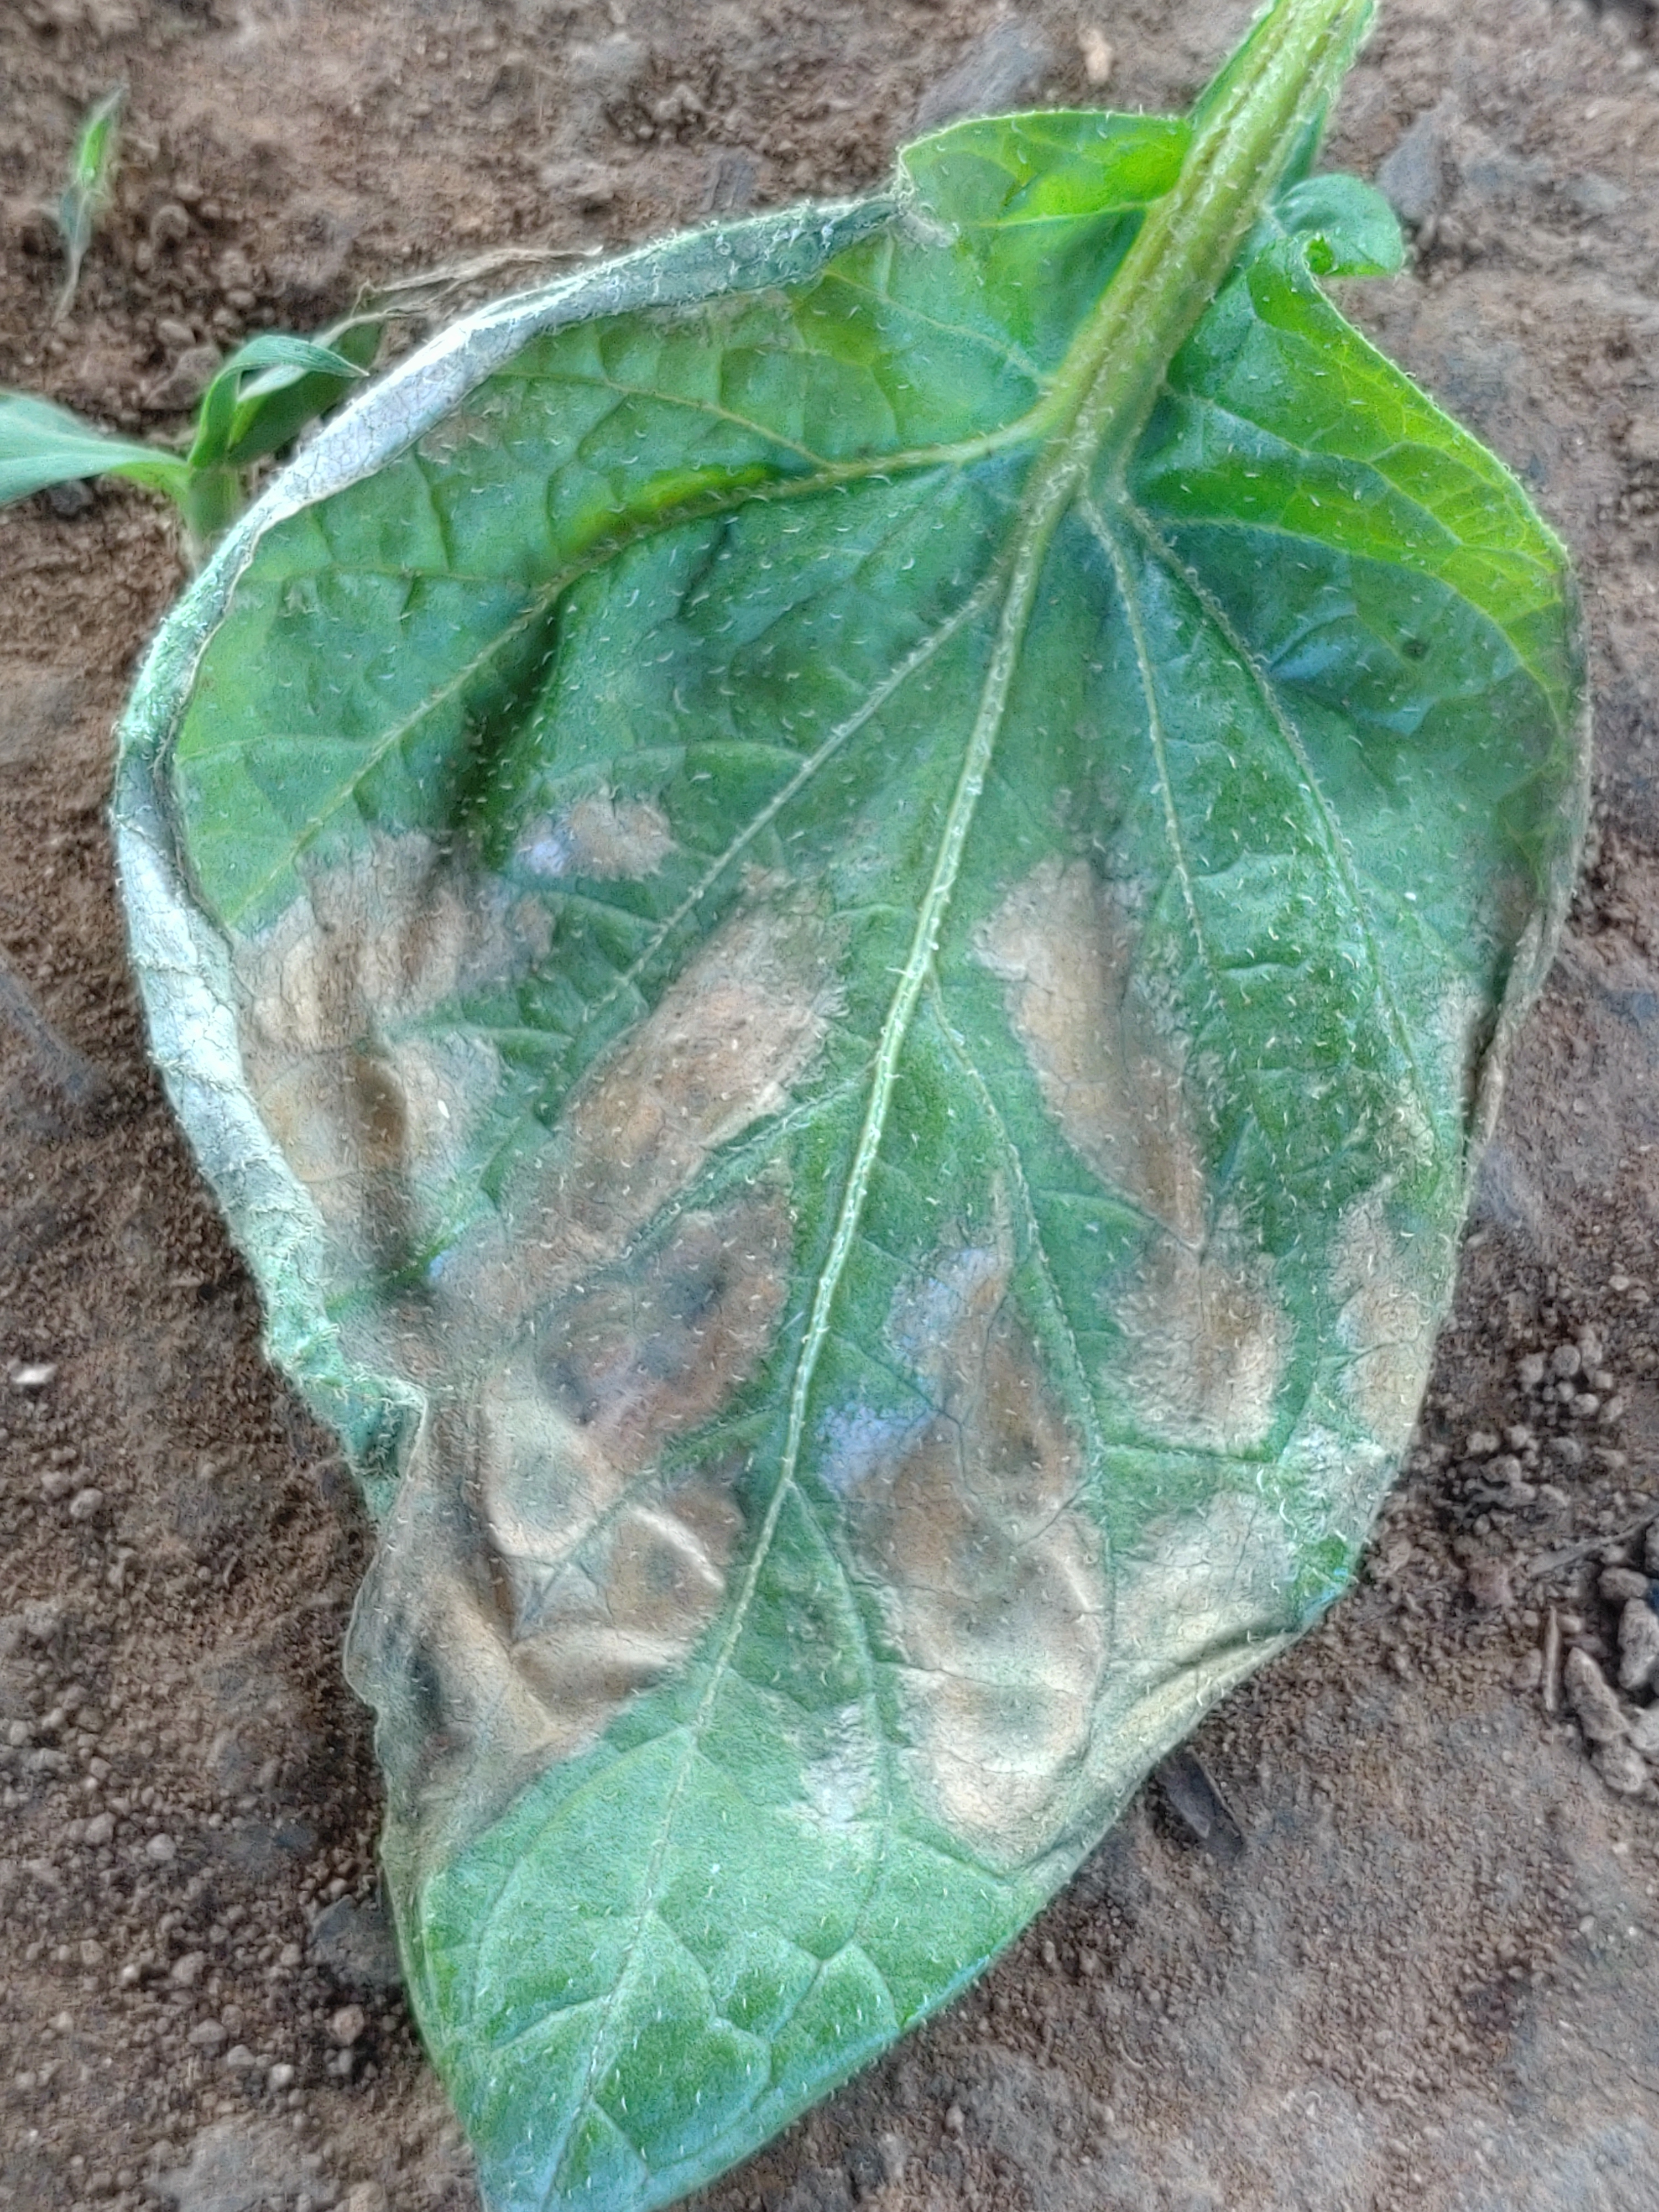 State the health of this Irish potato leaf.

early blight
